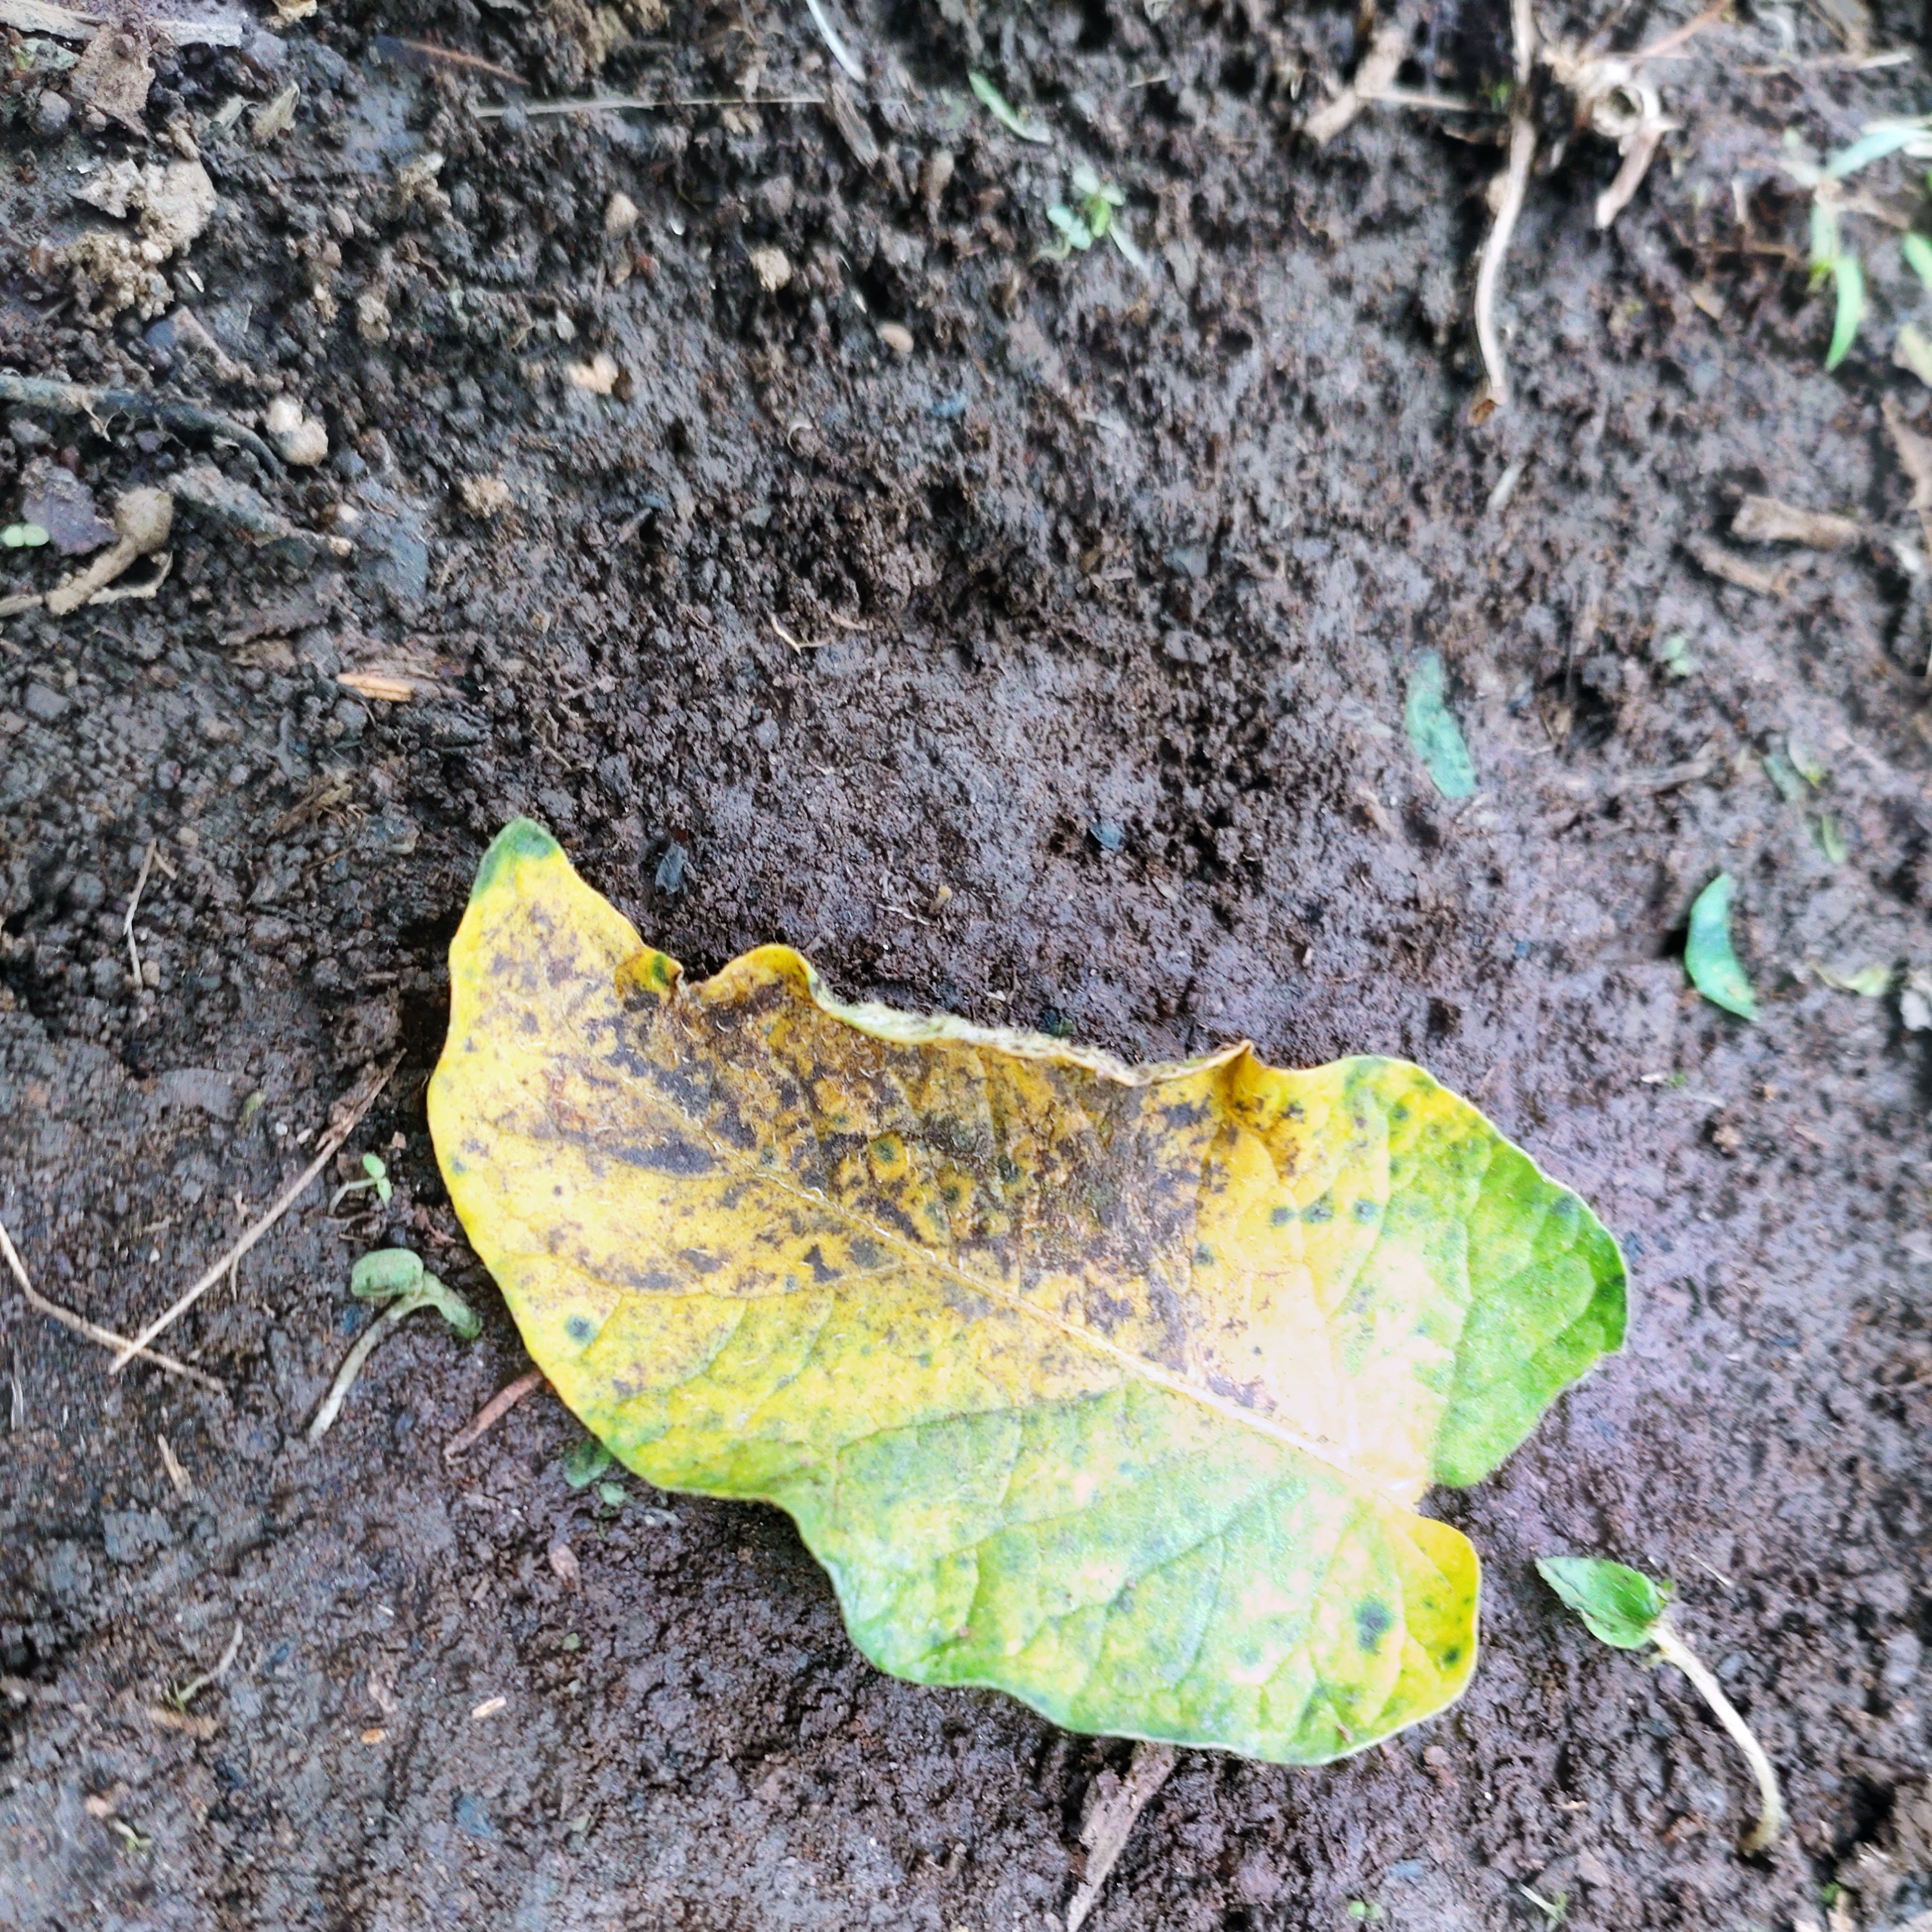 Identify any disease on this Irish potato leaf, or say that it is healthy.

late blight
